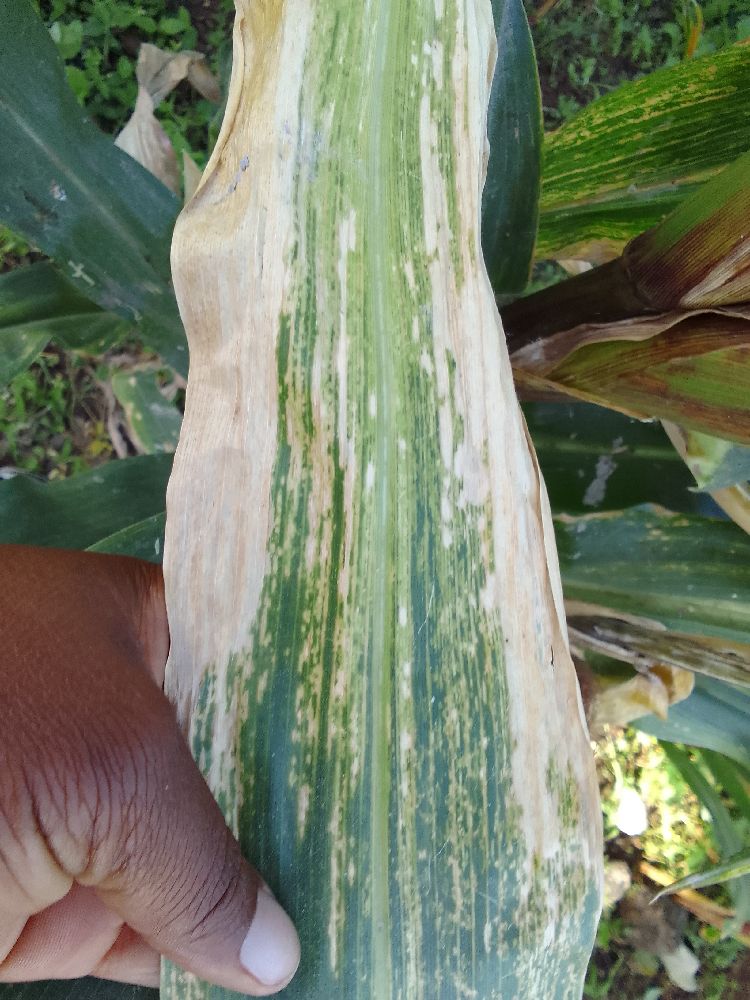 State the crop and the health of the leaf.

maize, maize lethal necrosis
